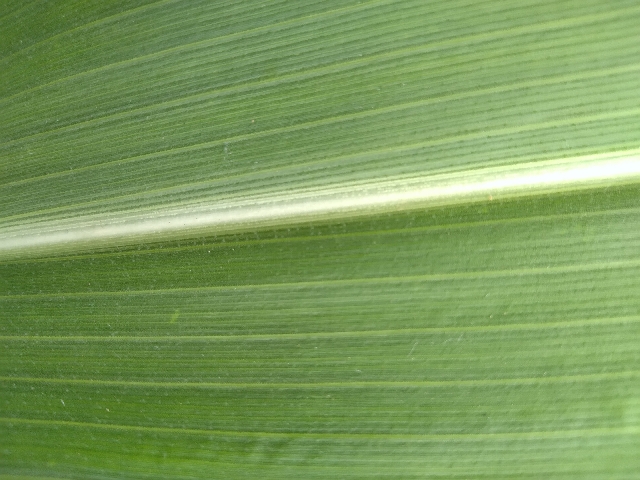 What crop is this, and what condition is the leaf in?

maize, healthy
